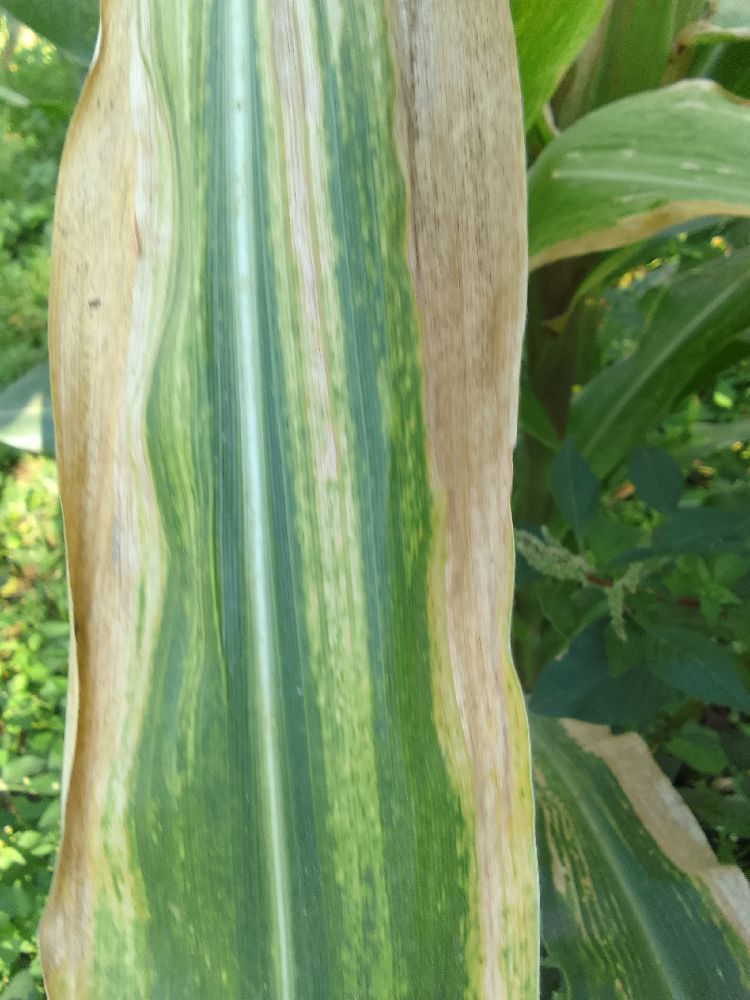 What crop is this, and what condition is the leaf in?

maize, maize lethal necrosis
